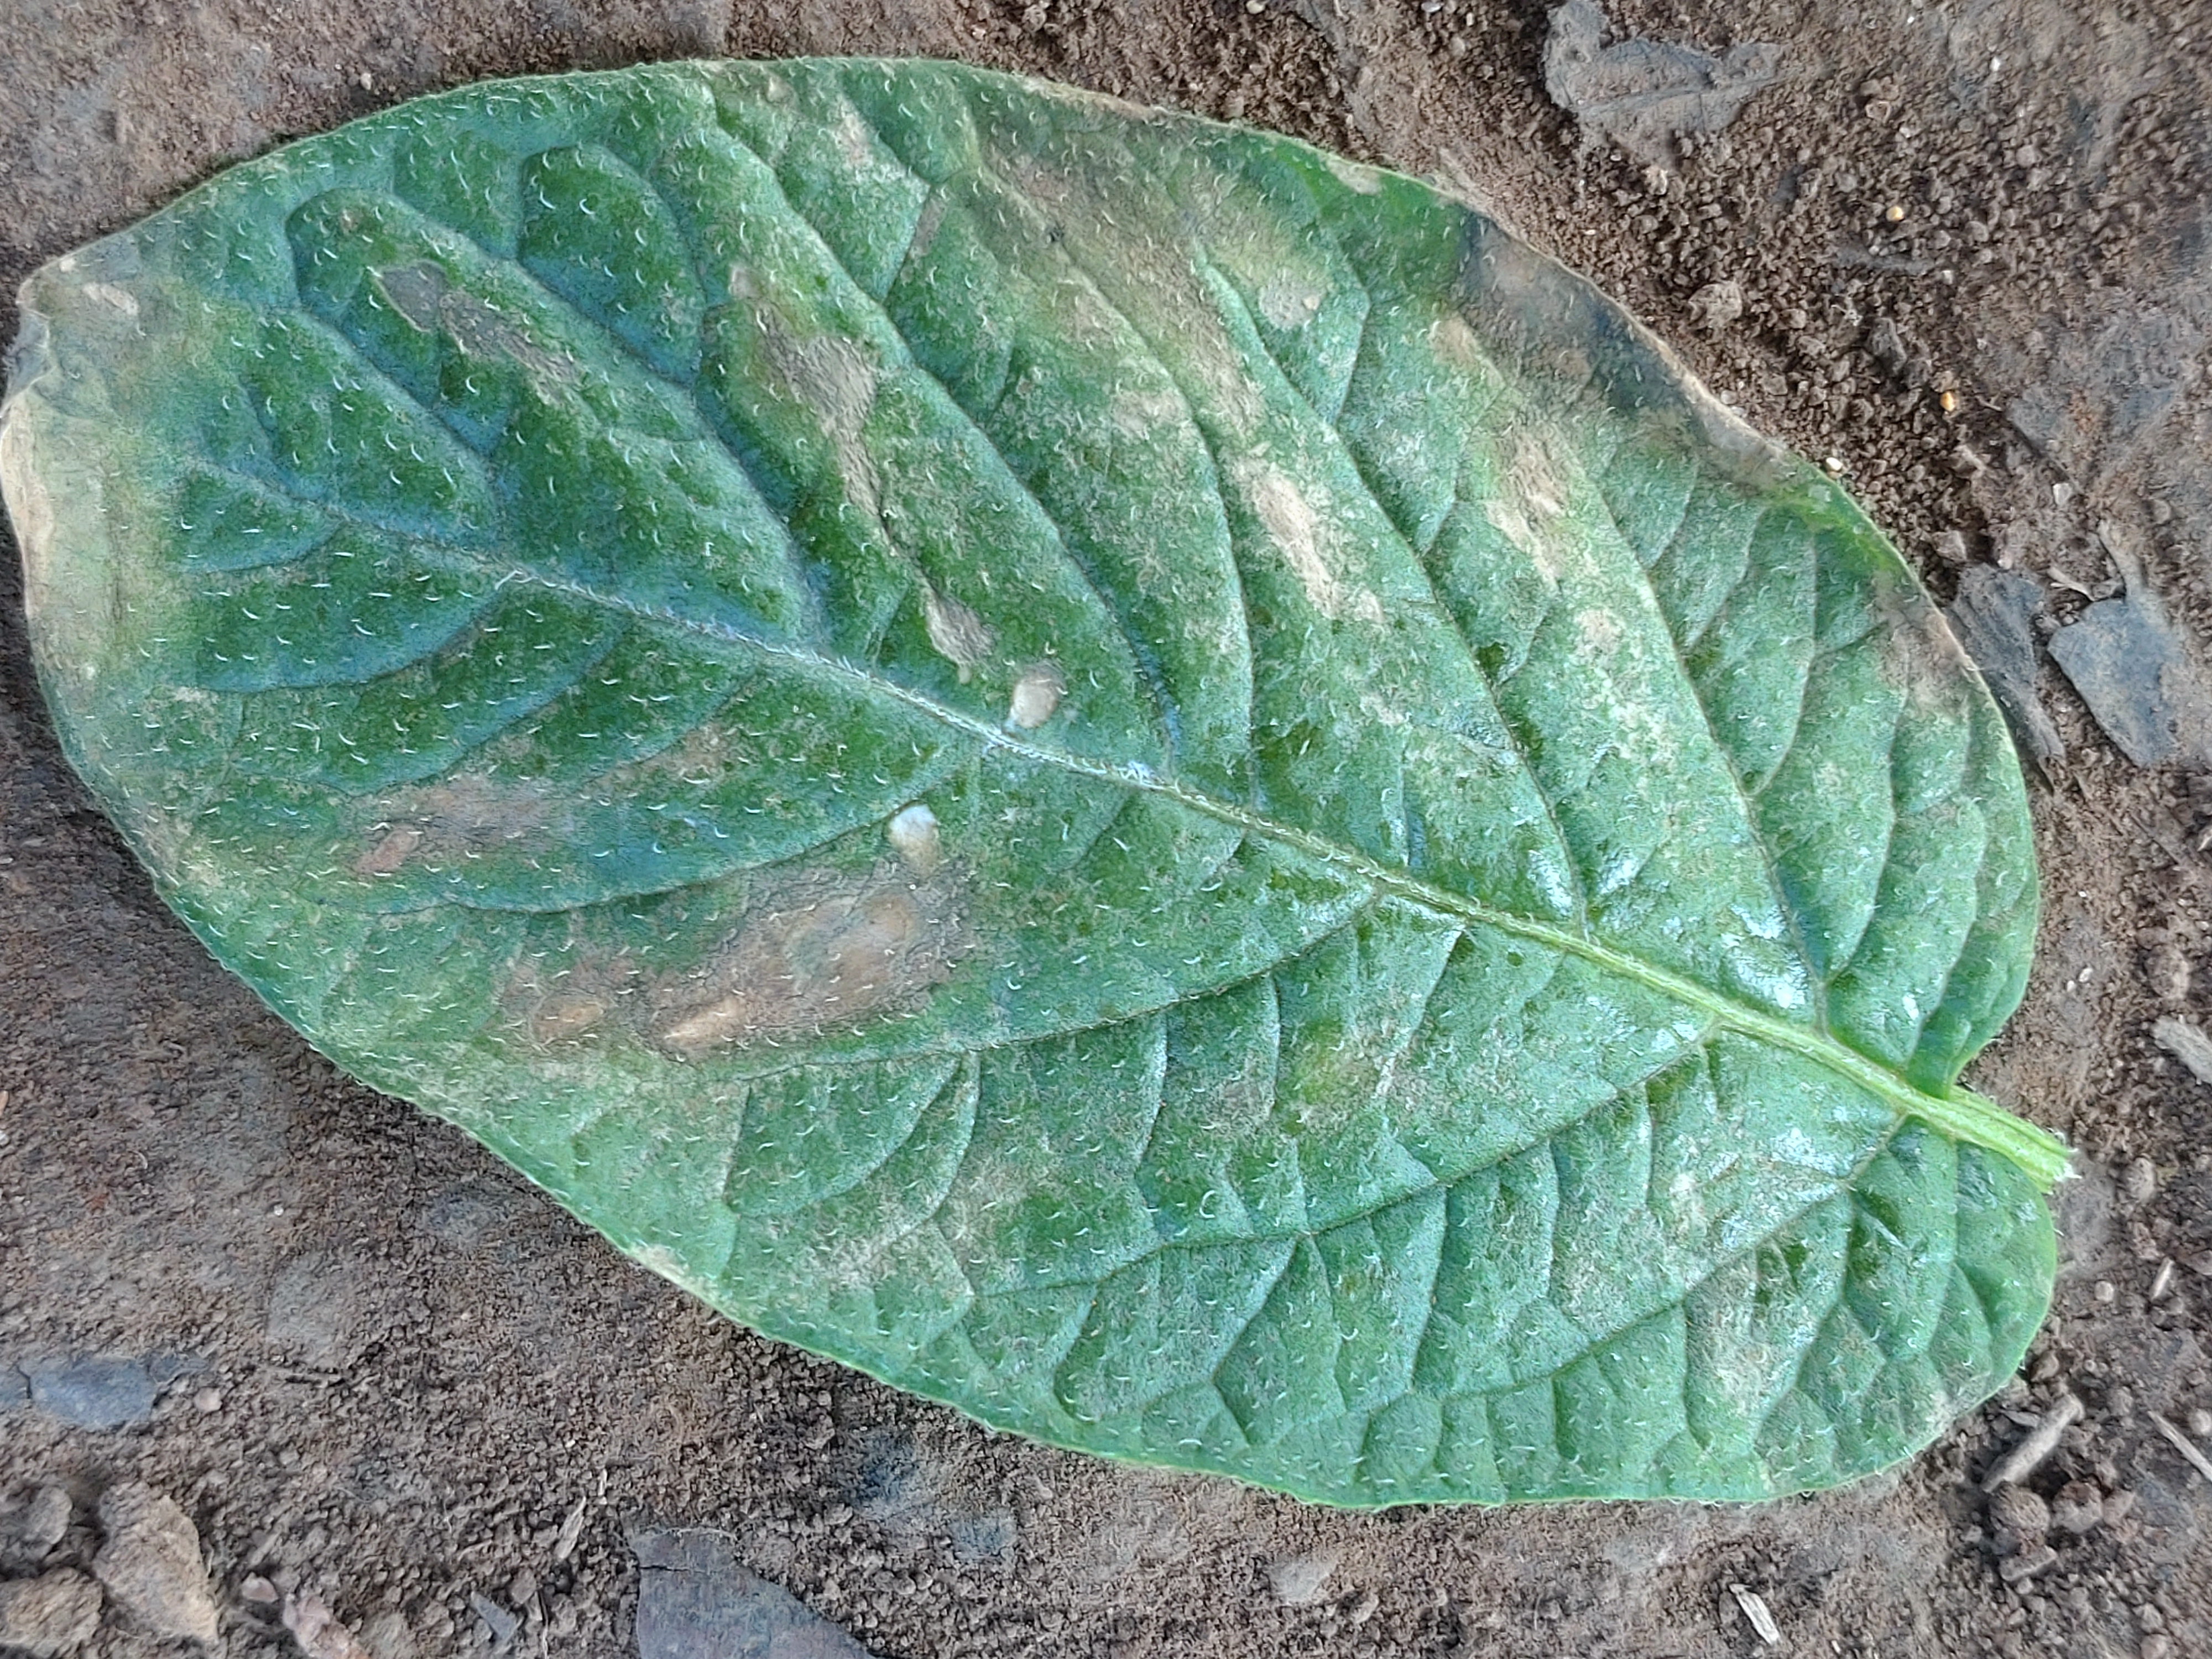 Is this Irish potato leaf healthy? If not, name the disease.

early blight
